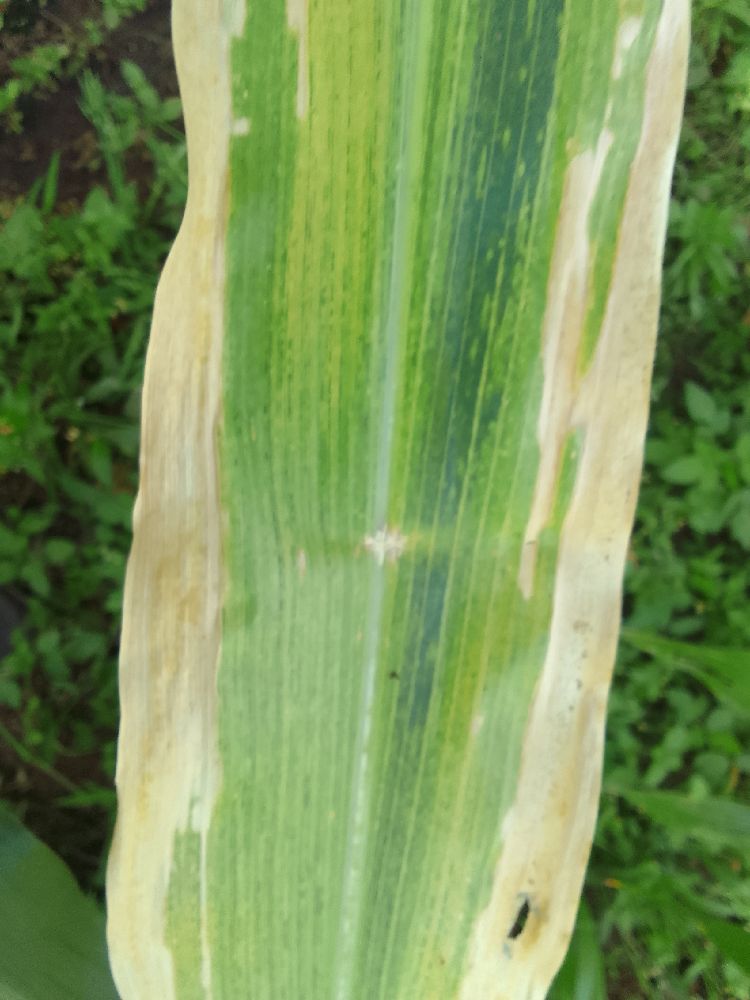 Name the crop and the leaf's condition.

maize, maize lethal necrosis
